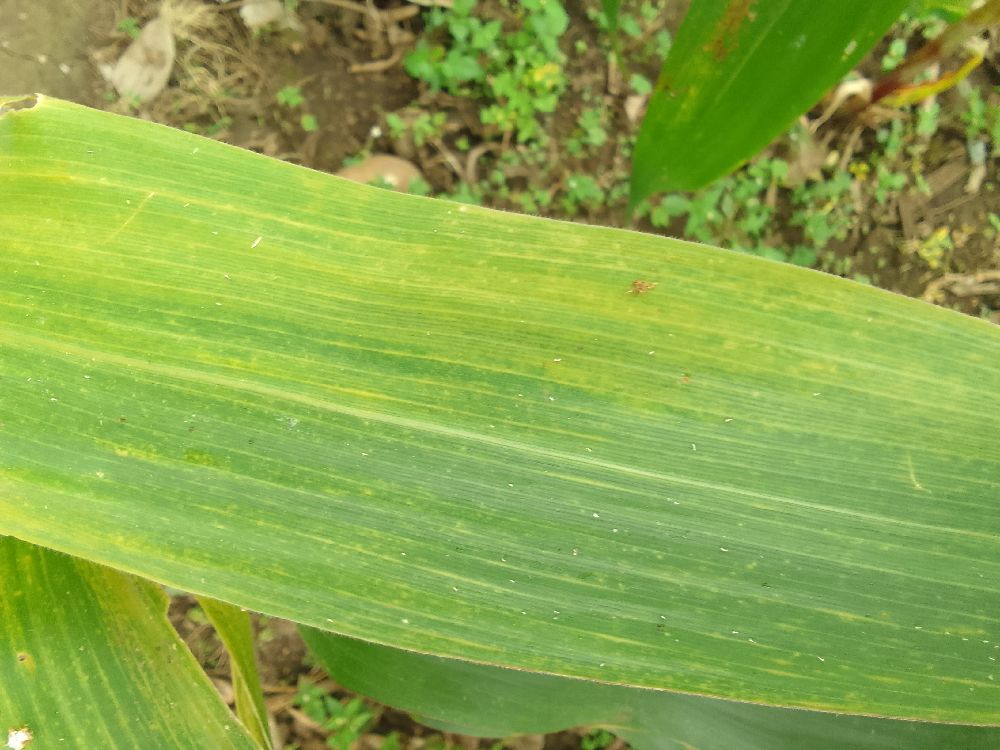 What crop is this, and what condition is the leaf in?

maize, maize lethal necrosis
